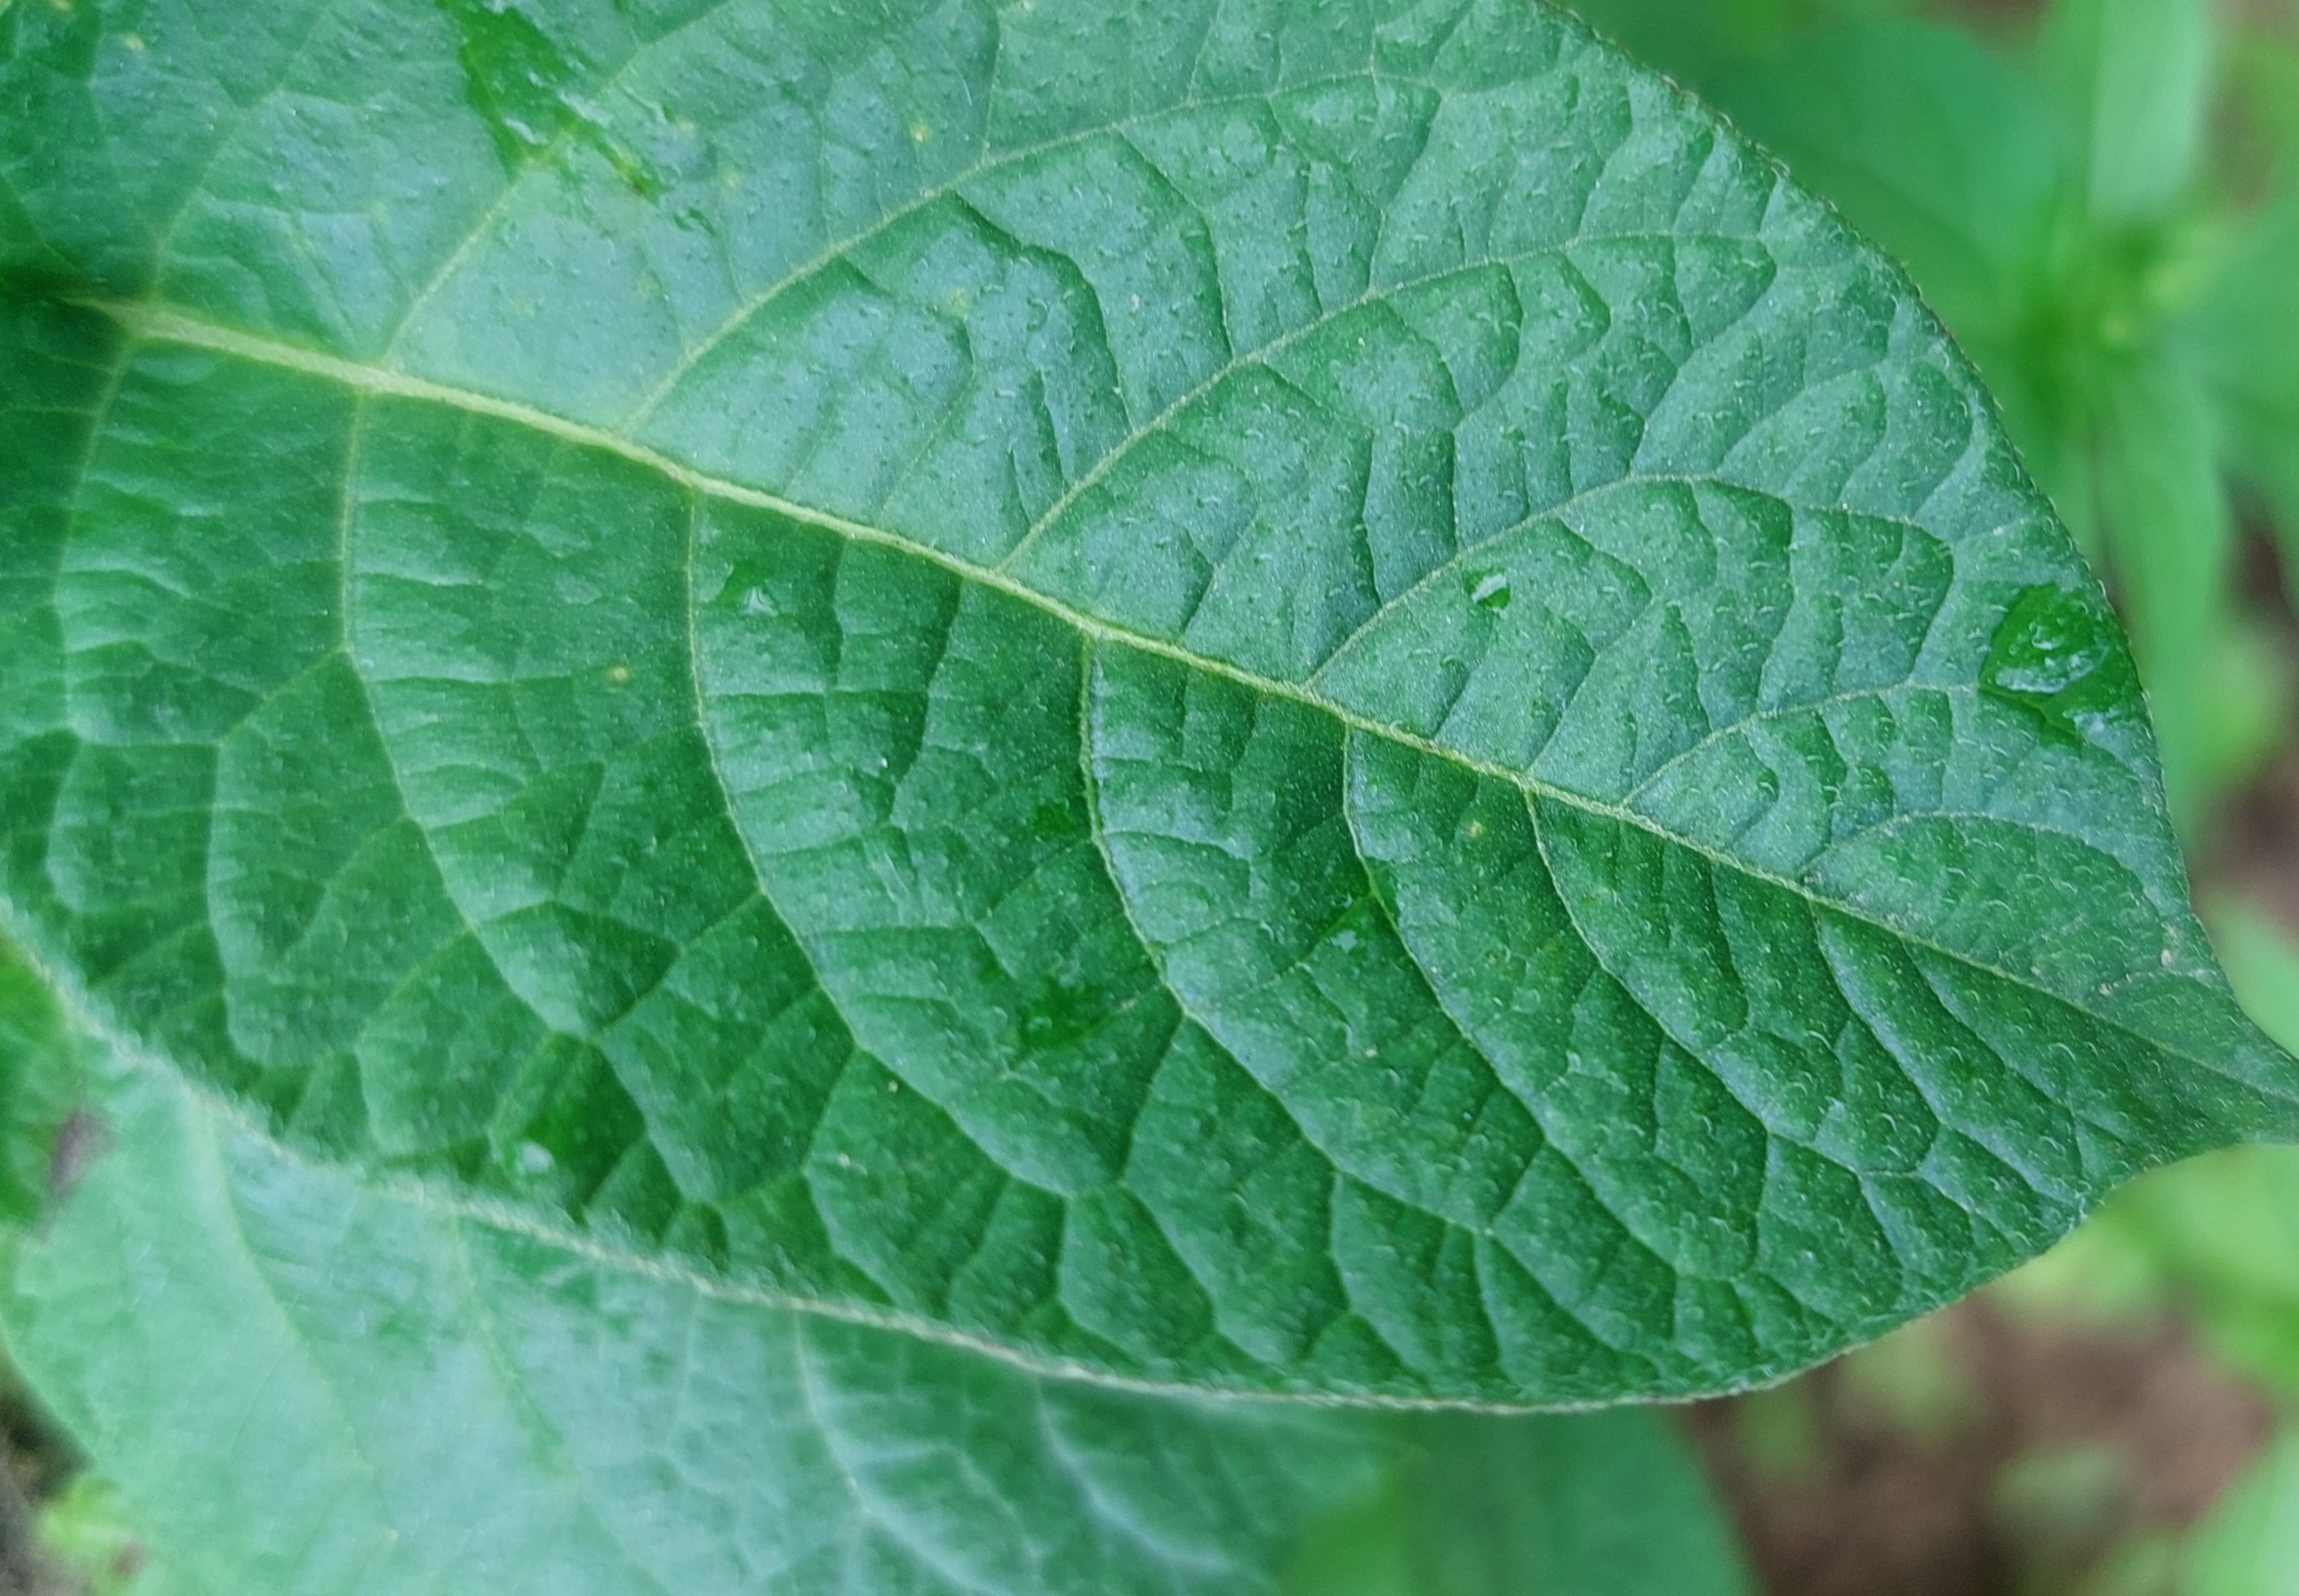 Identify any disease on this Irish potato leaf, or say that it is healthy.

healthy
